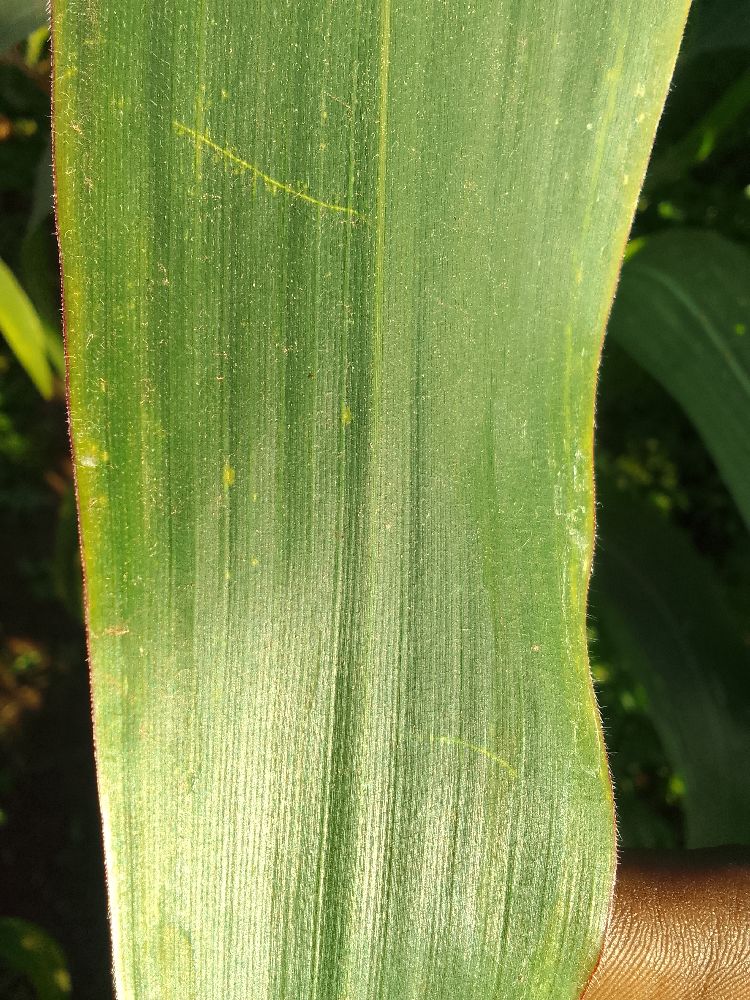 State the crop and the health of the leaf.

maize, healthy
